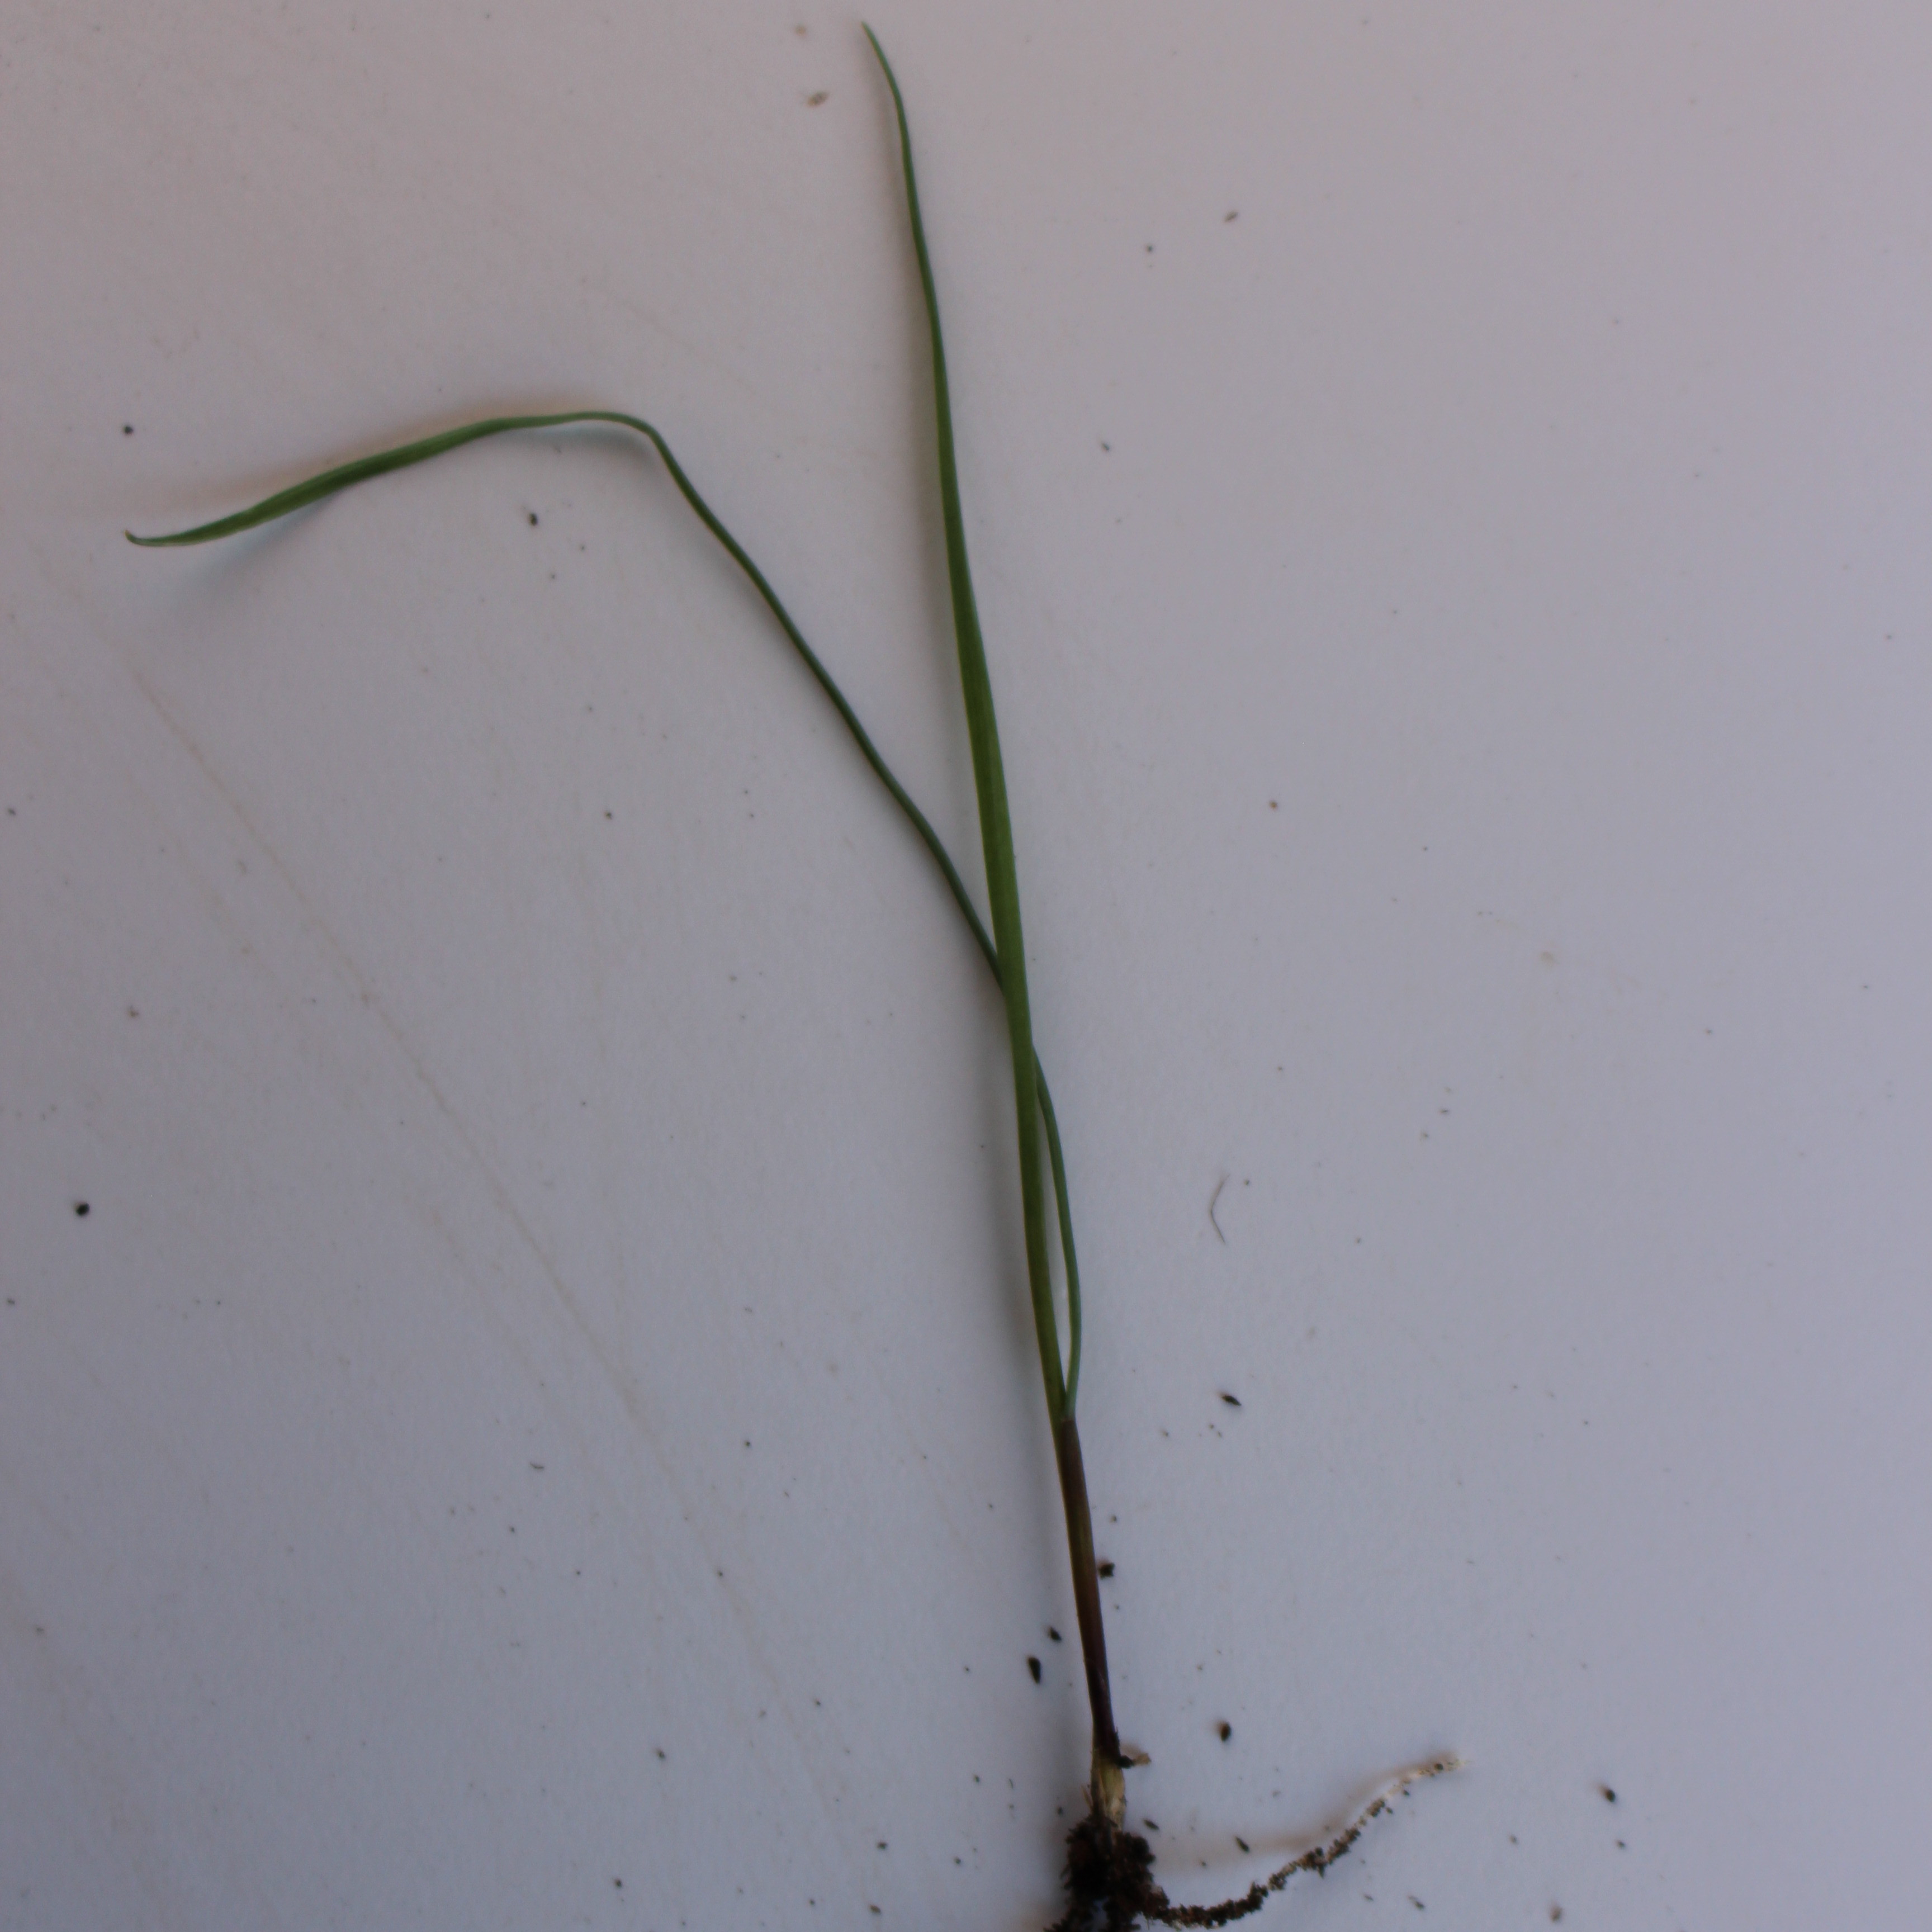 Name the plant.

Lolium multiflorum
